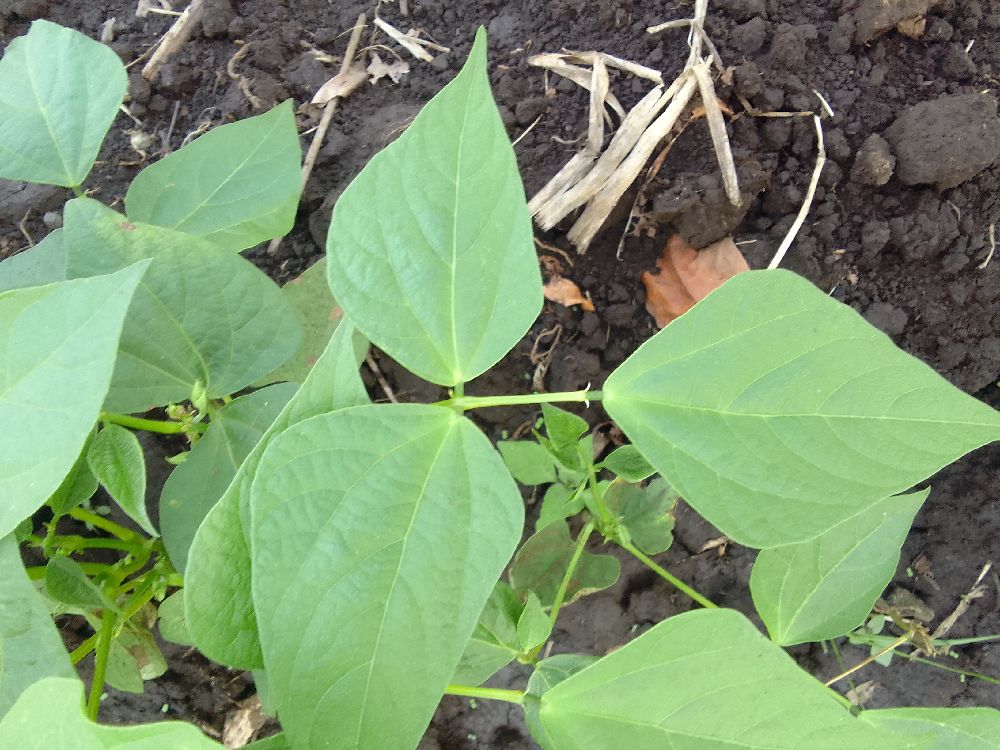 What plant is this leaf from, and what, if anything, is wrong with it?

common bean, healthy
